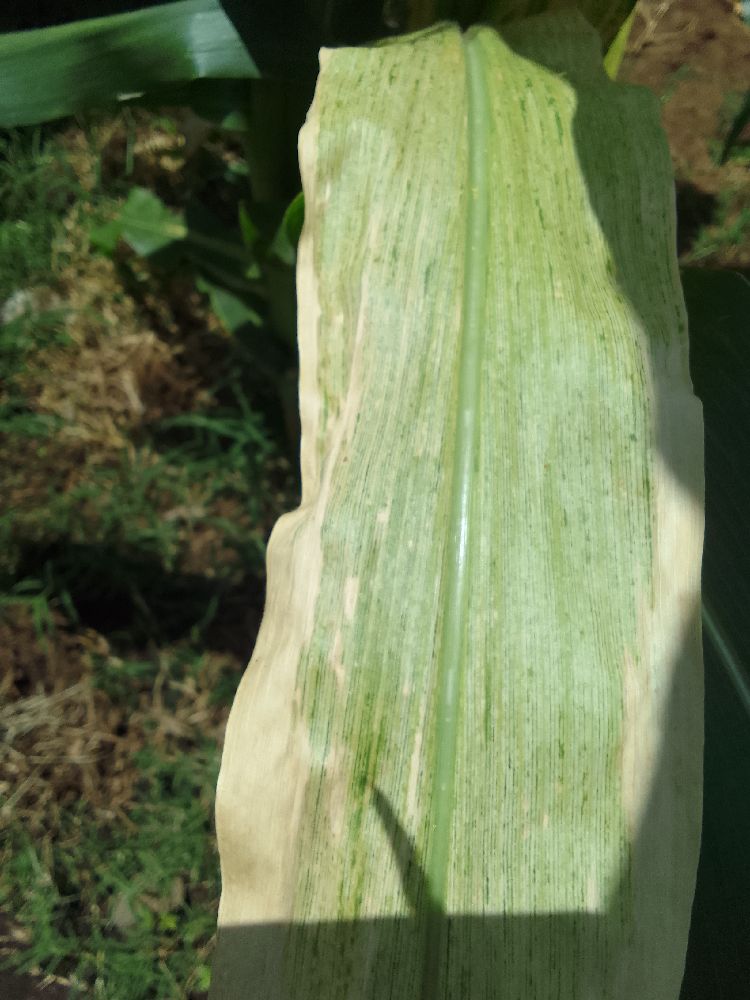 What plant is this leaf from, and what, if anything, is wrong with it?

maize, maize lethal necrosis
